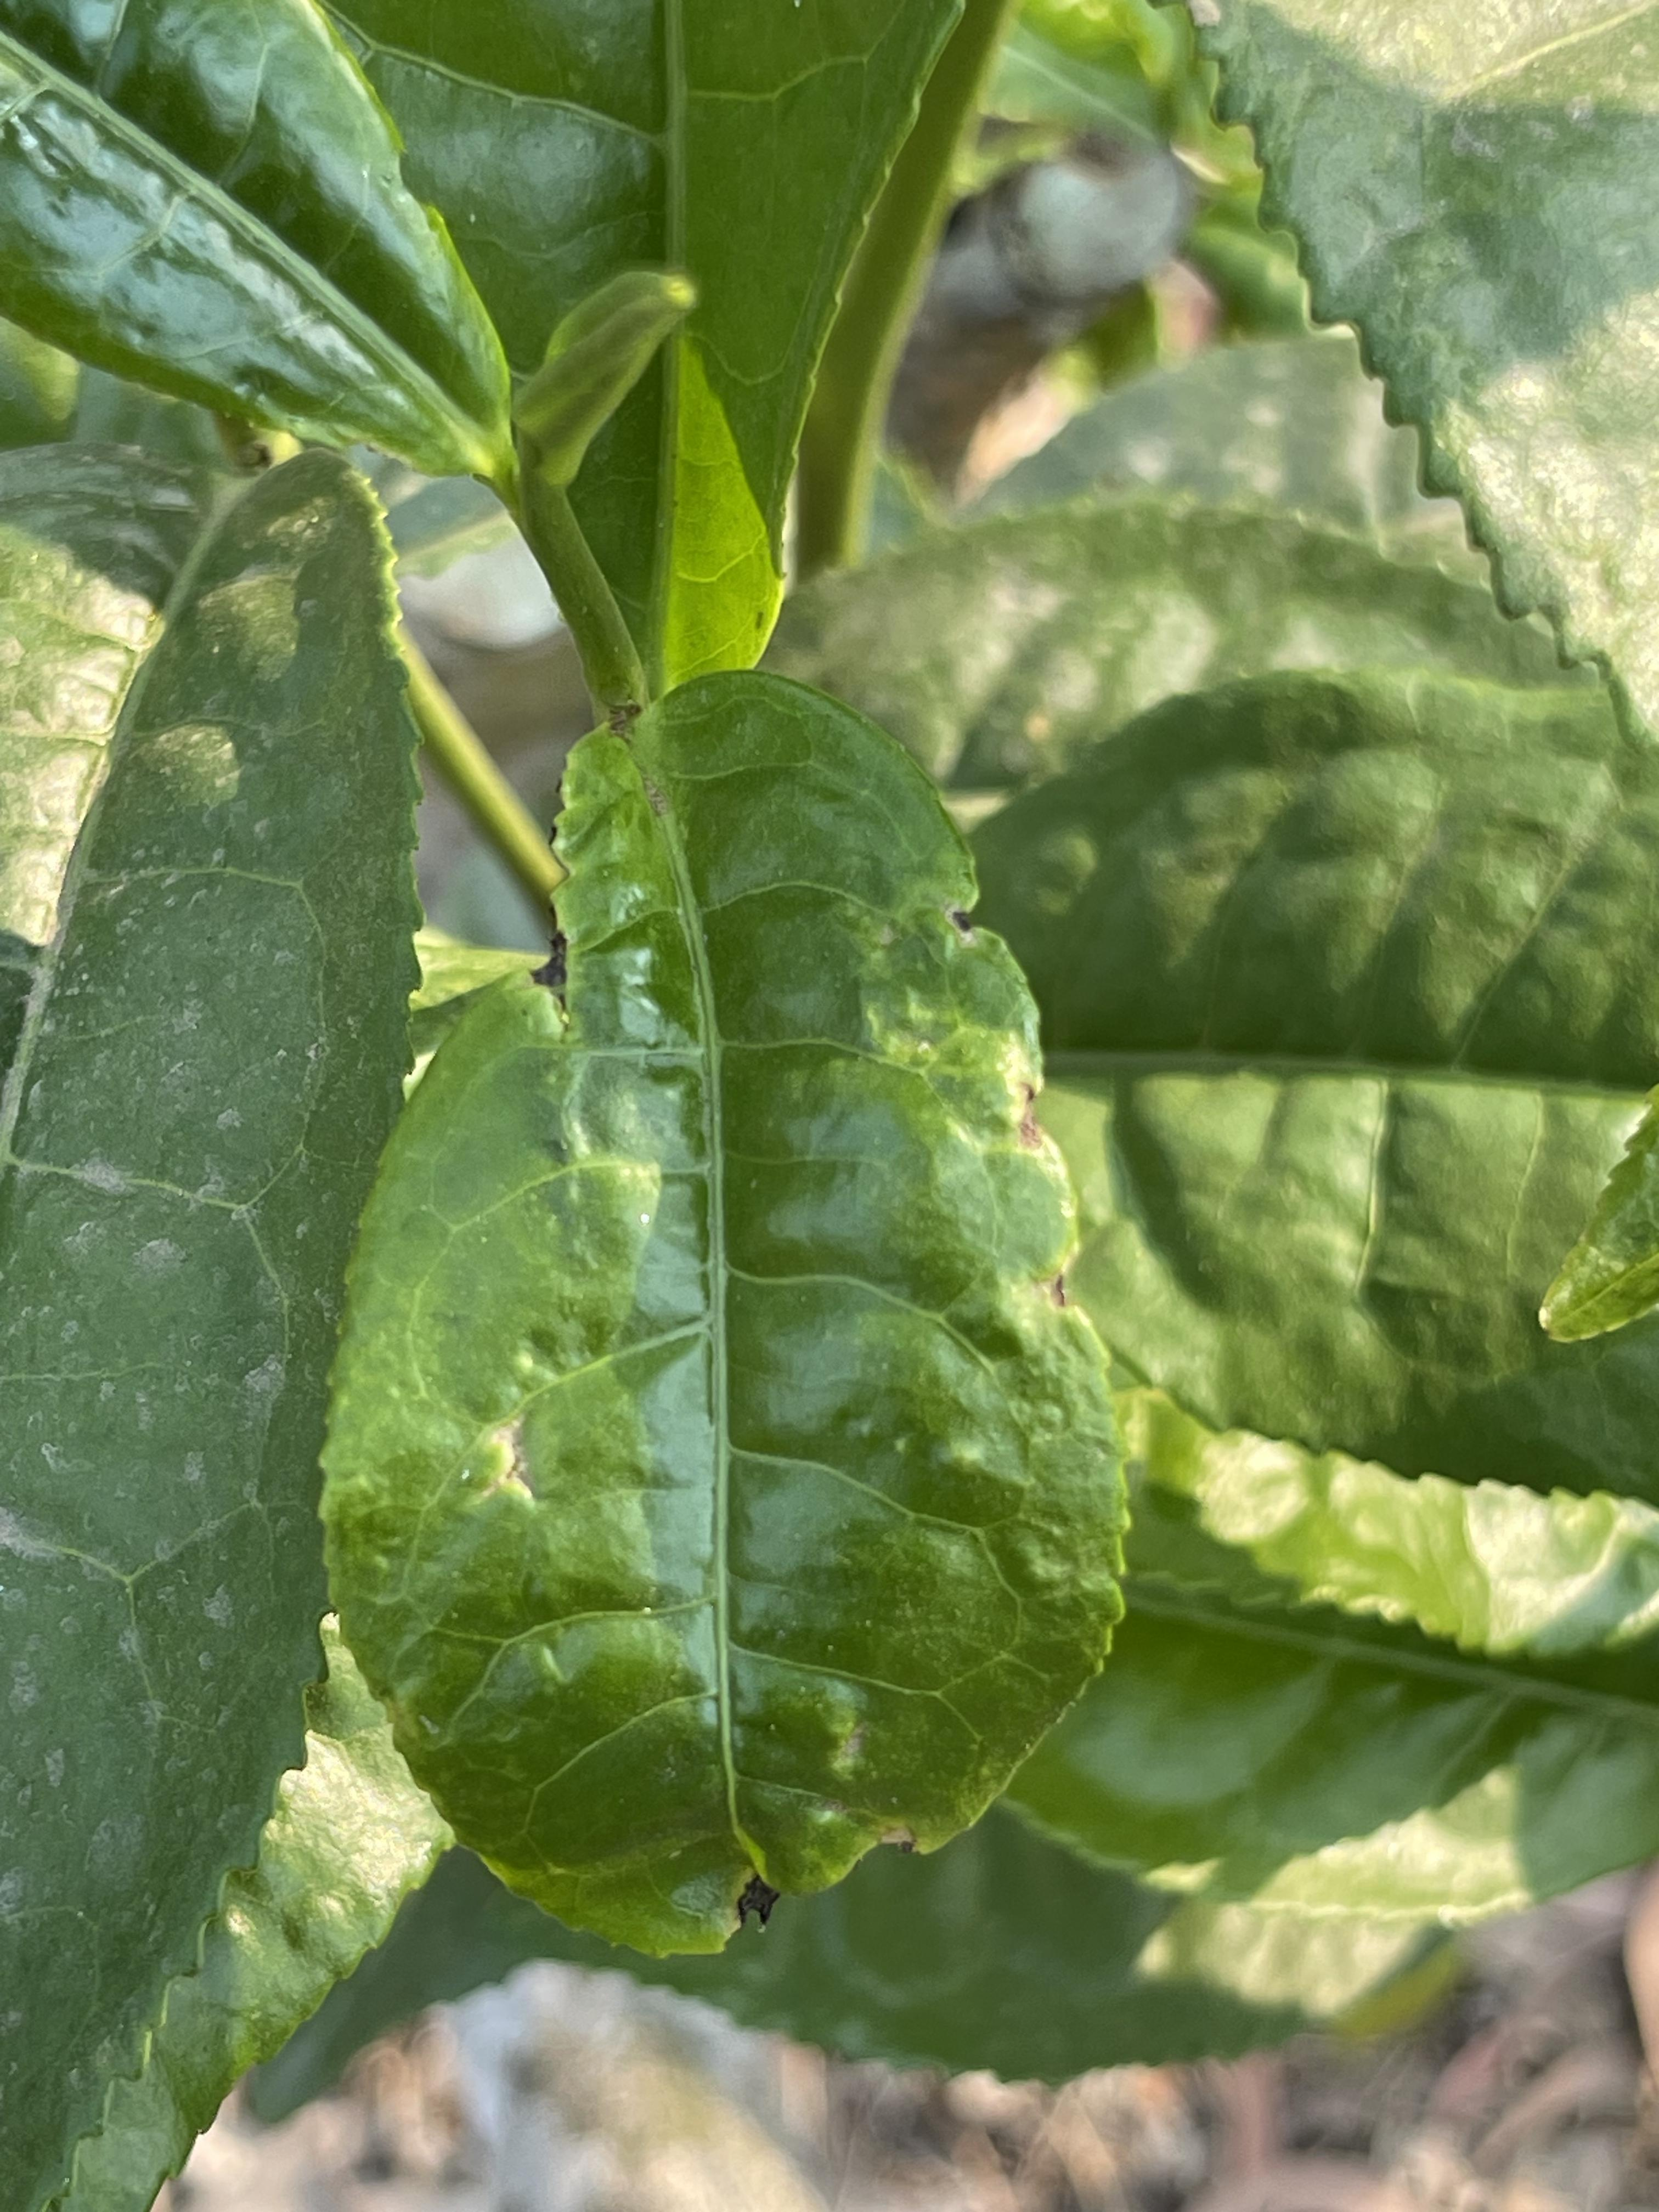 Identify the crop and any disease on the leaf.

tea, helopeltis
